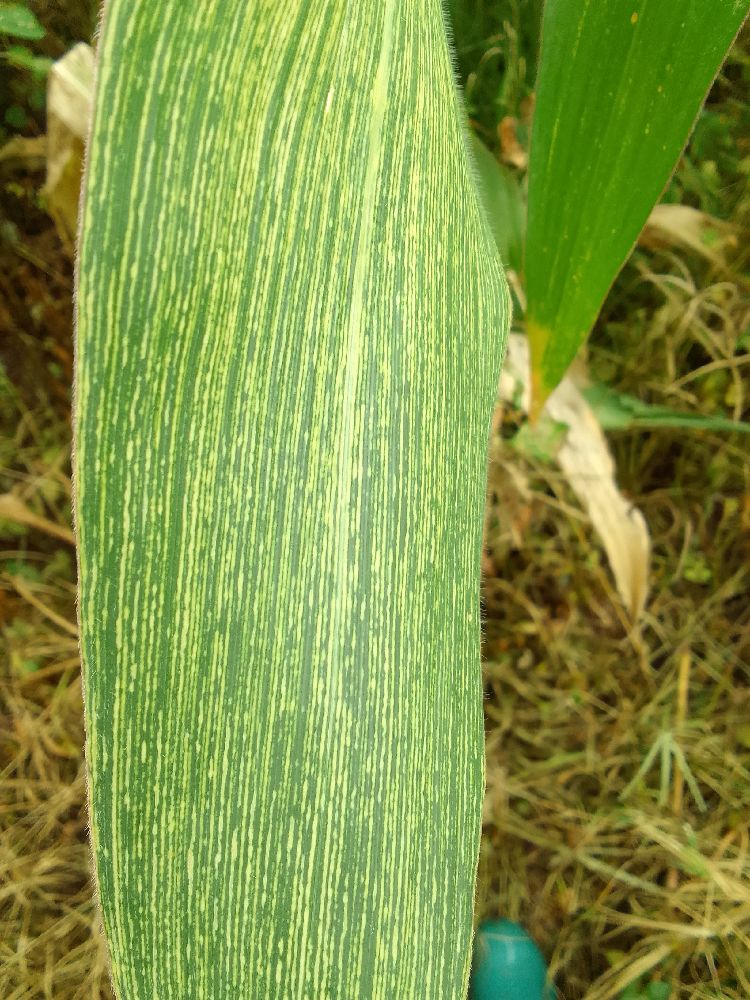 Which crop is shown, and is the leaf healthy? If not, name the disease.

maize, maize streak virus
